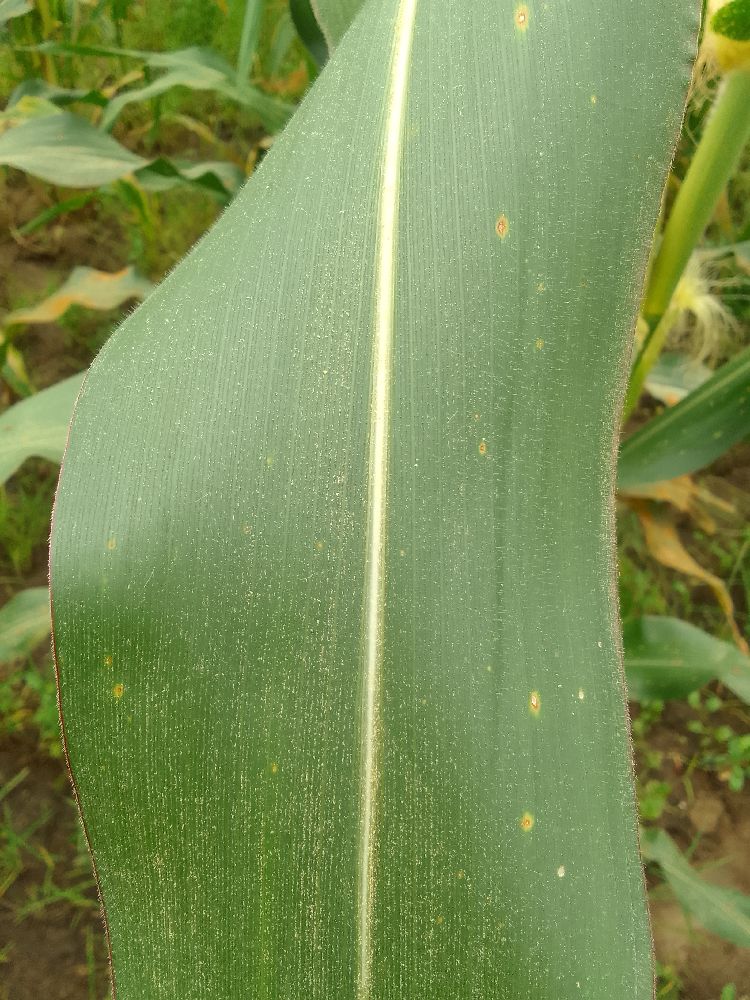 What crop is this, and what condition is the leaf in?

maize, healthy
